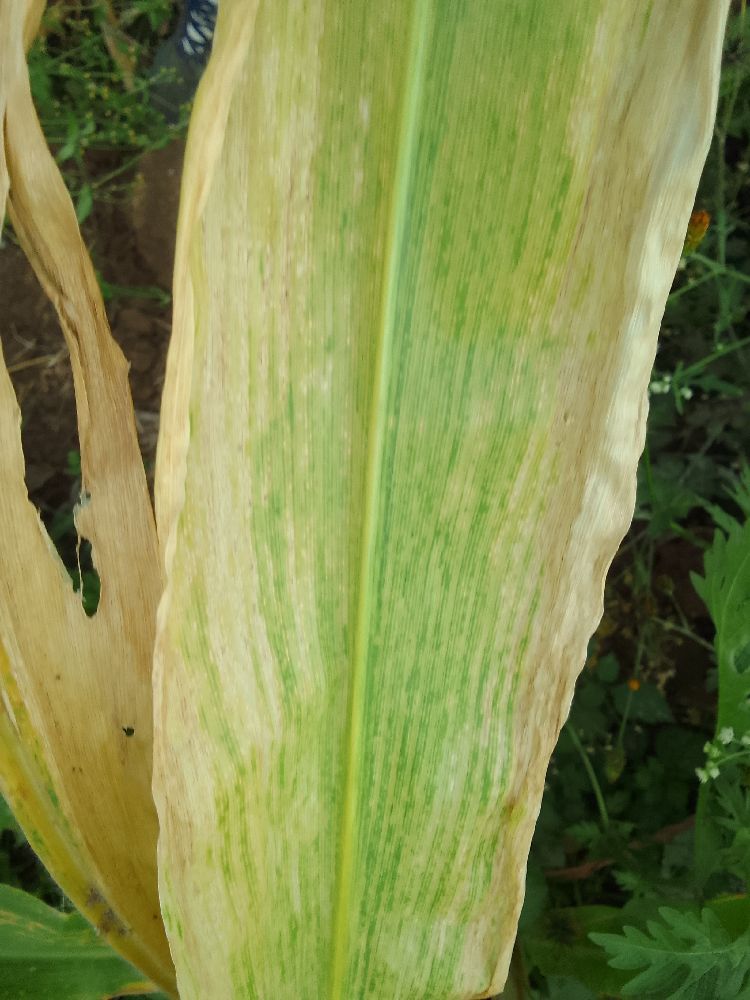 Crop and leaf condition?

maize, maize lethal necrosis
